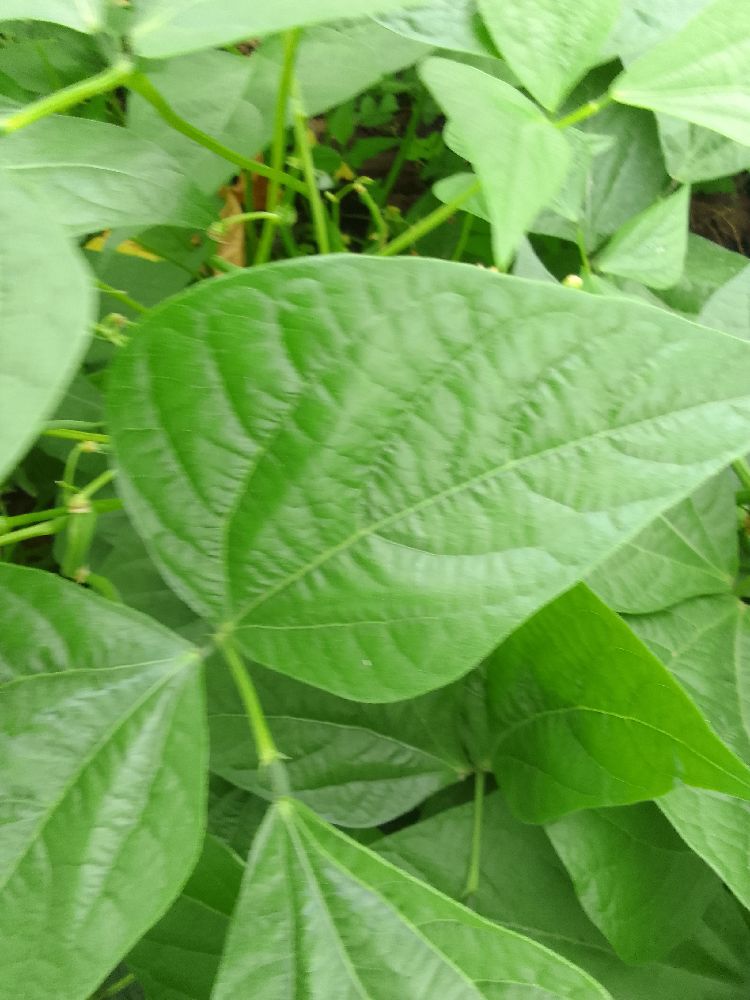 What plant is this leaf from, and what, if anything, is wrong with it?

common bean, healthy
